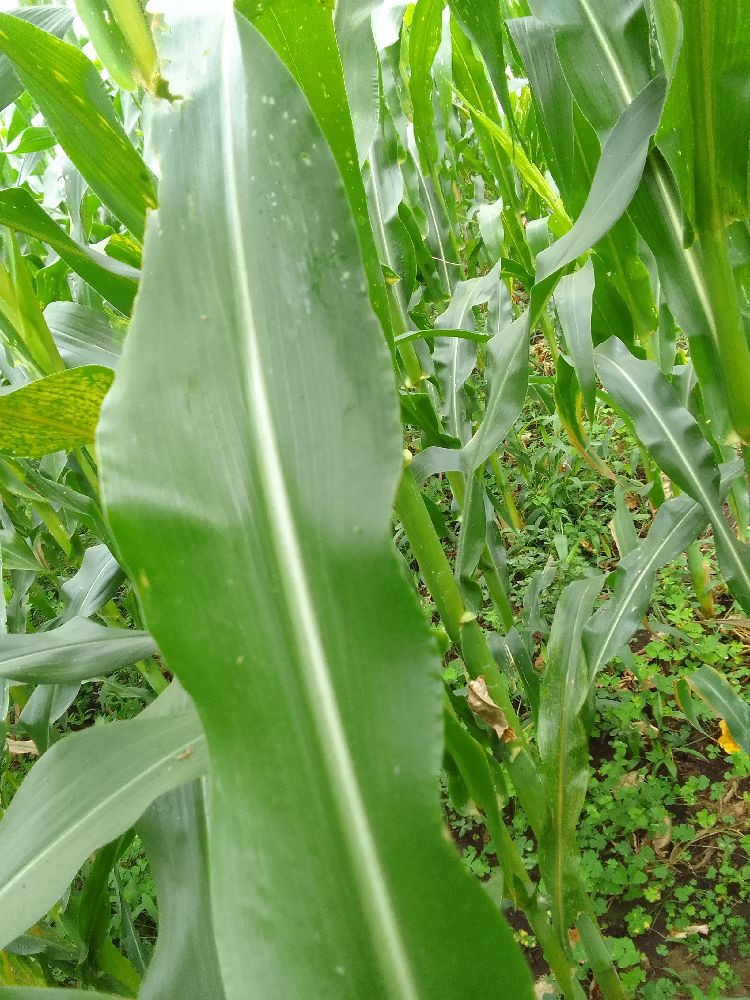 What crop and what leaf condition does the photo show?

maize, healthy
